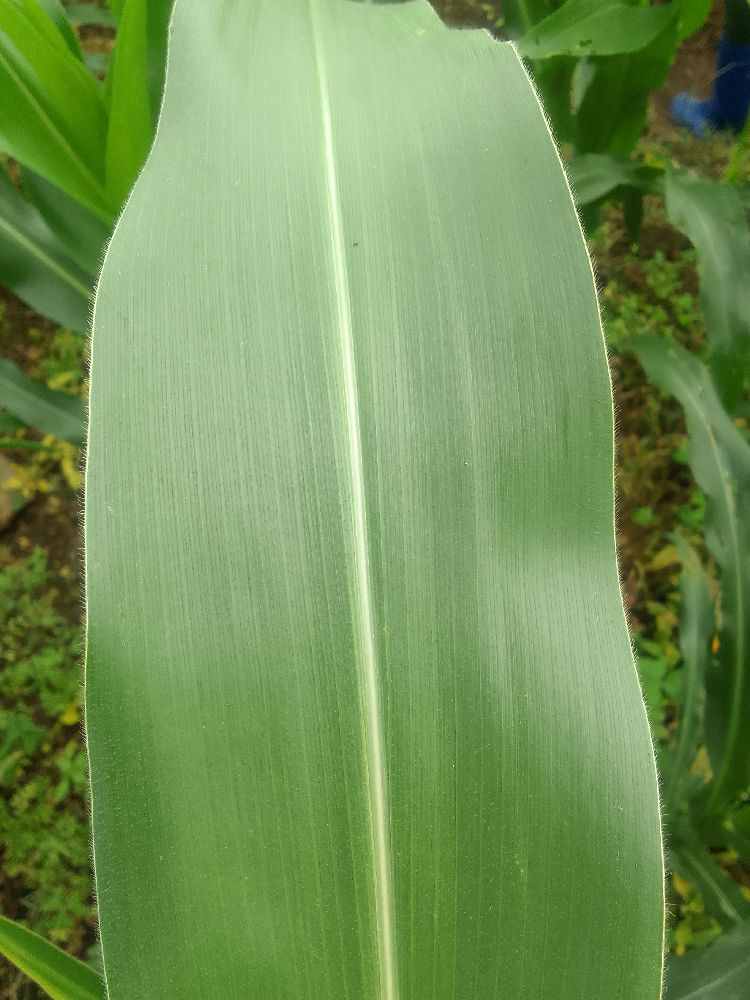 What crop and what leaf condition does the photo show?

maize, healthy
